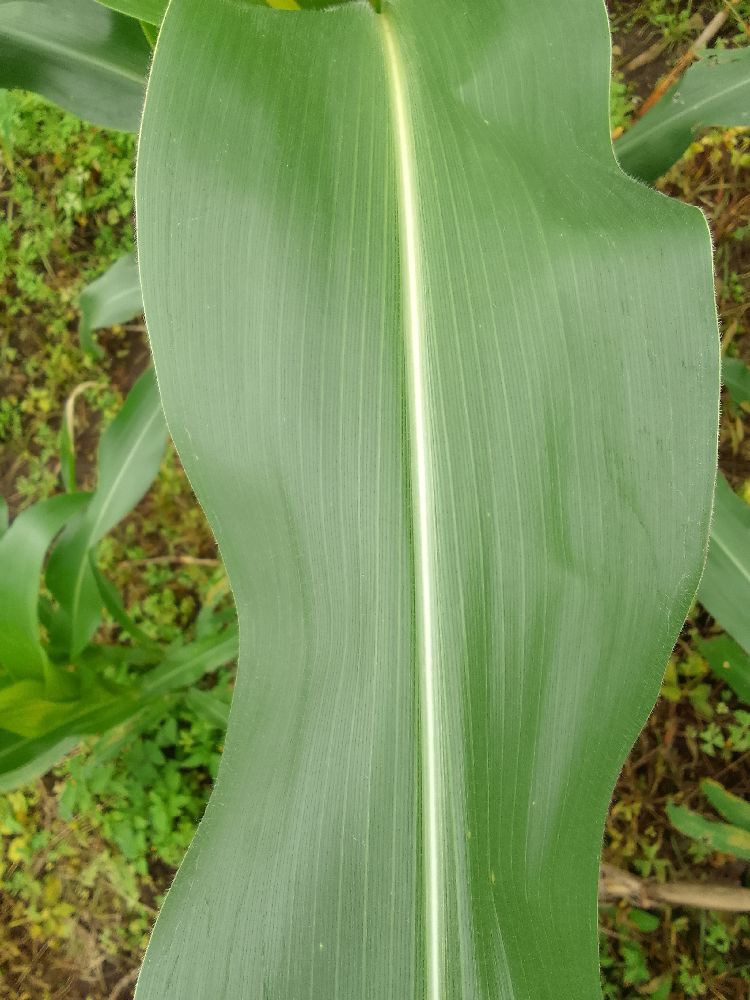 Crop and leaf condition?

maize, healthy
